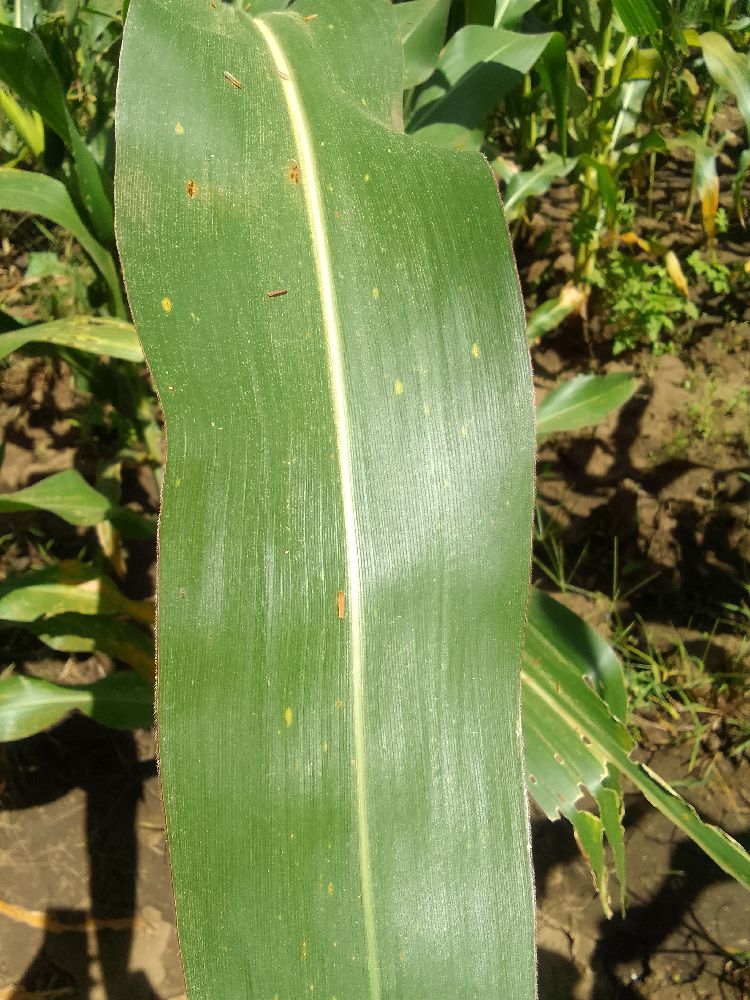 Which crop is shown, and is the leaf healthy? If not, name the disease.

maize, healthy
